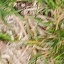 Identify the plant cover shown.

grass
